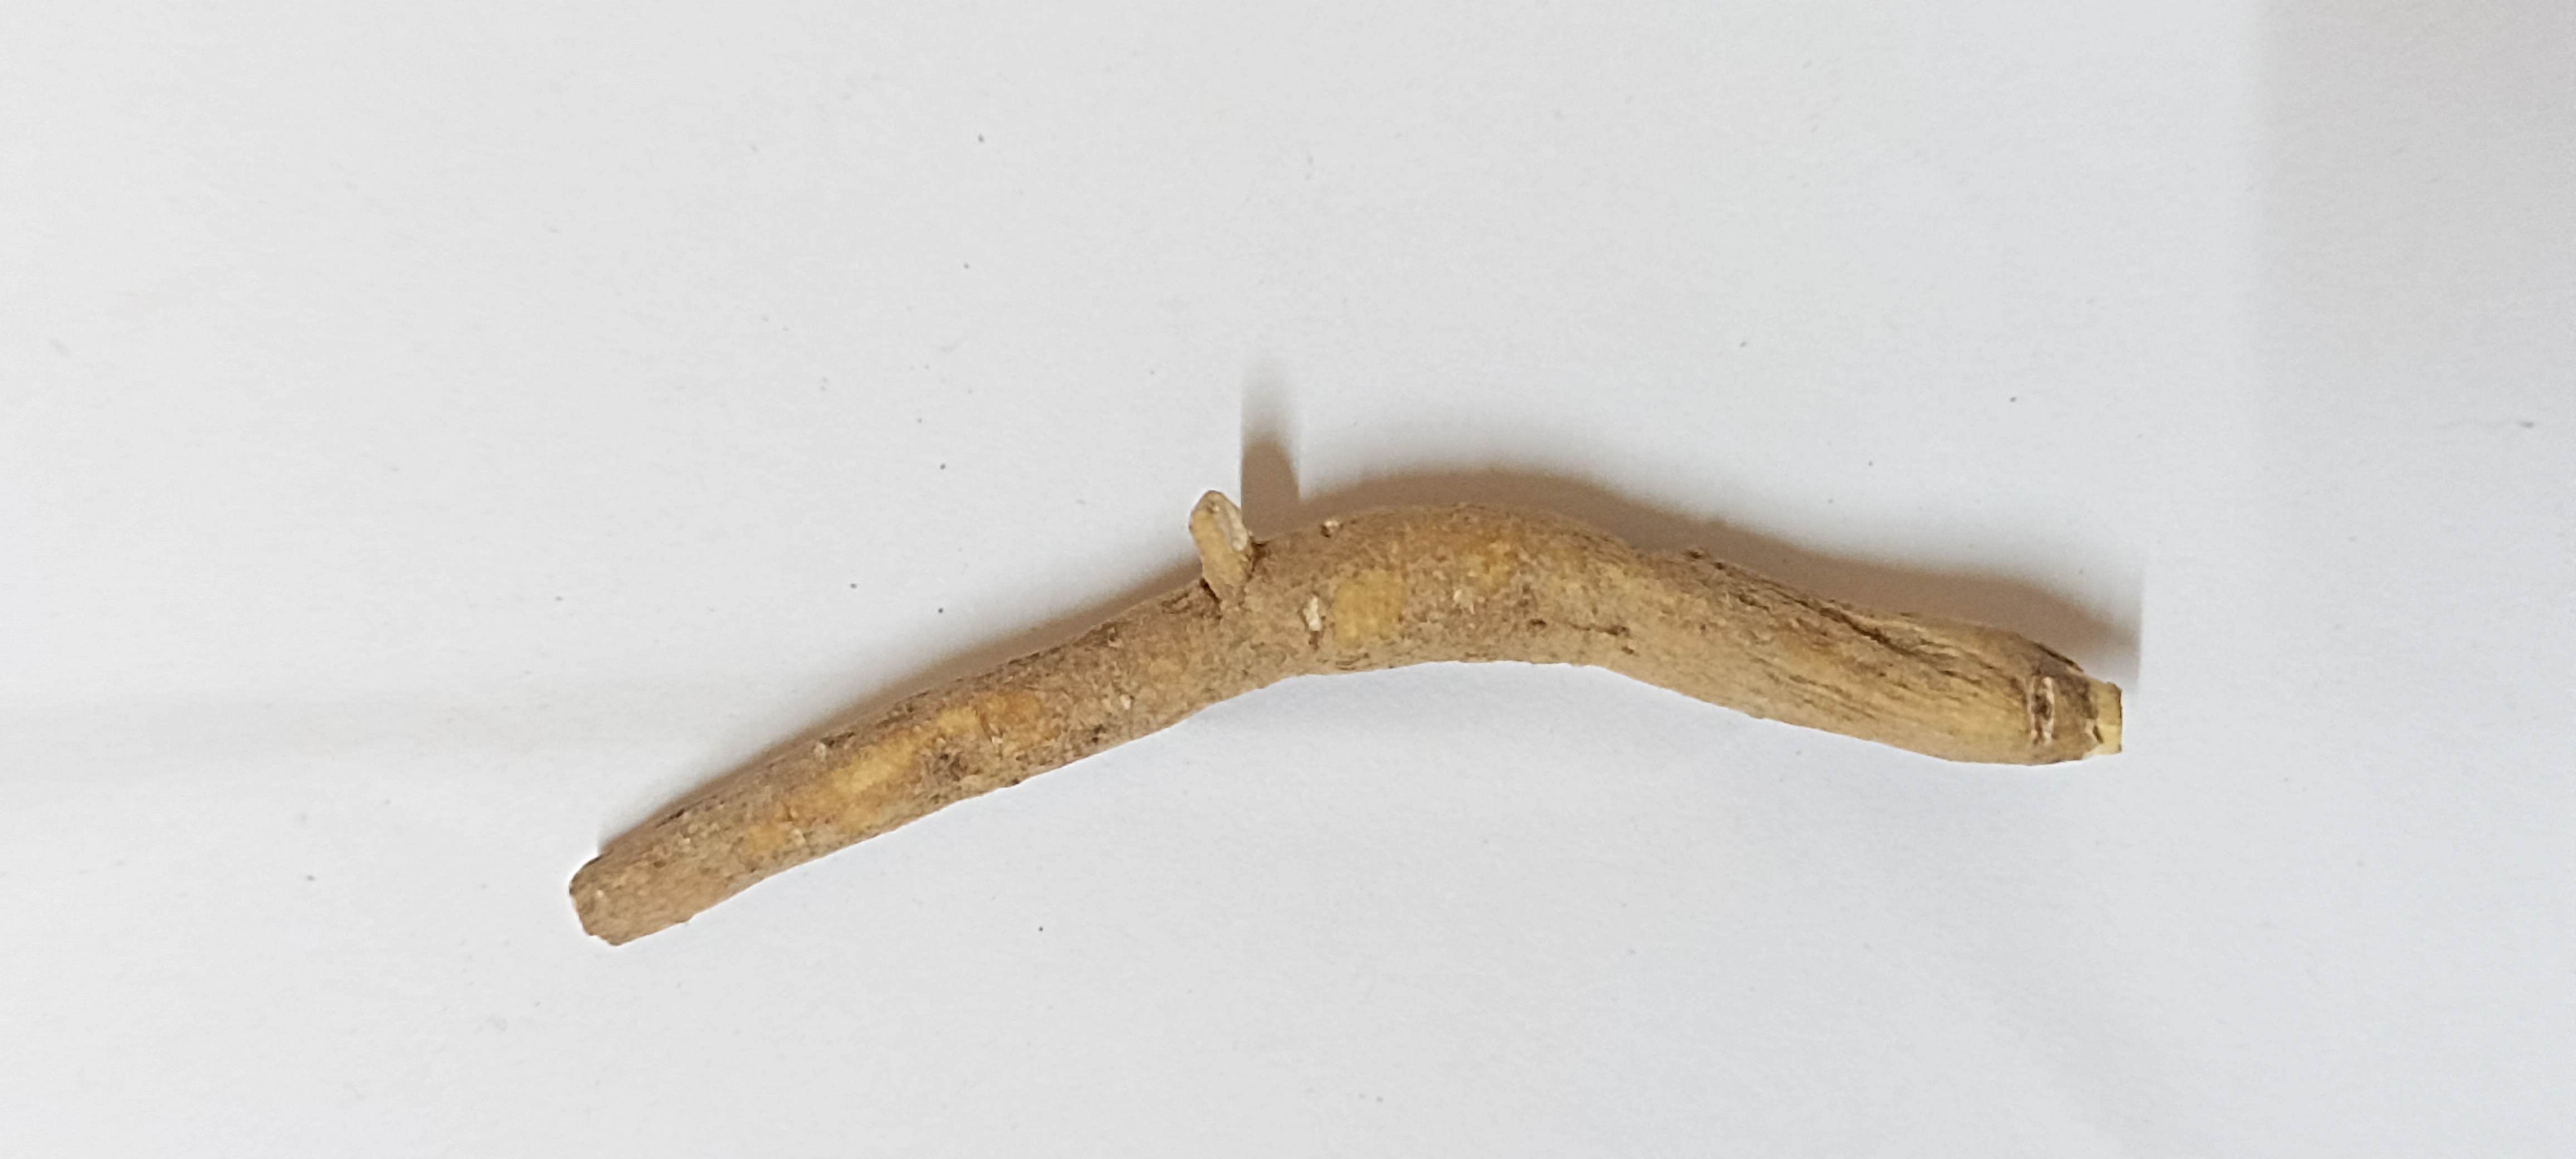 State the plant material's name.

ashwagandha
